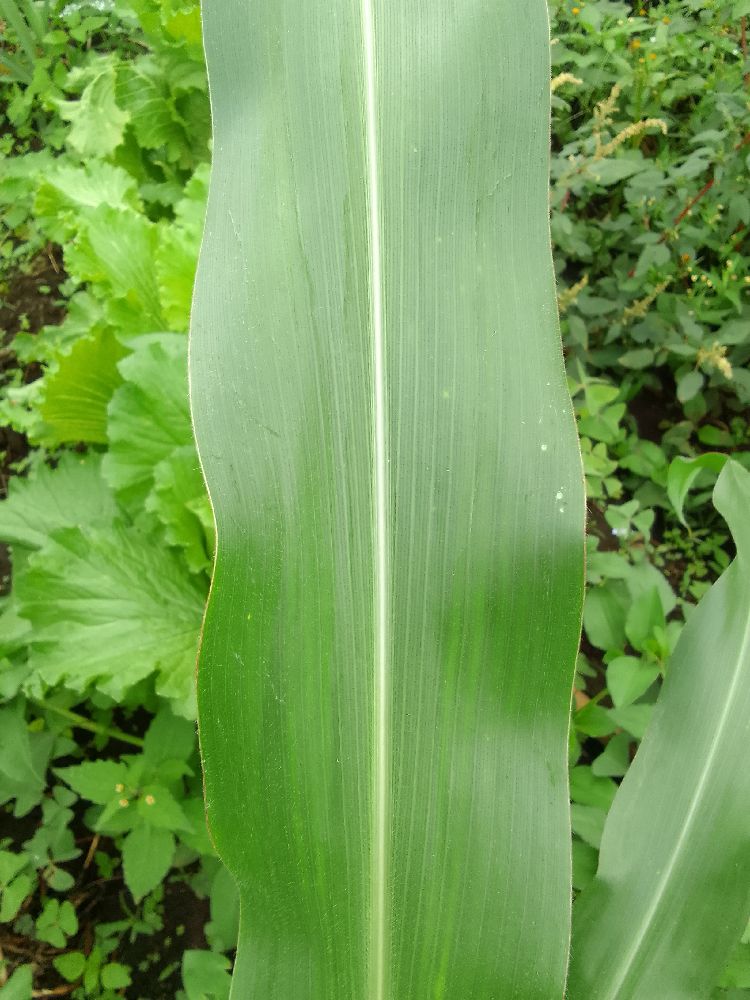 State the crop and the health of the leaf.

maize, healthy
